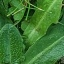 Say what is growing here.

structured weed
